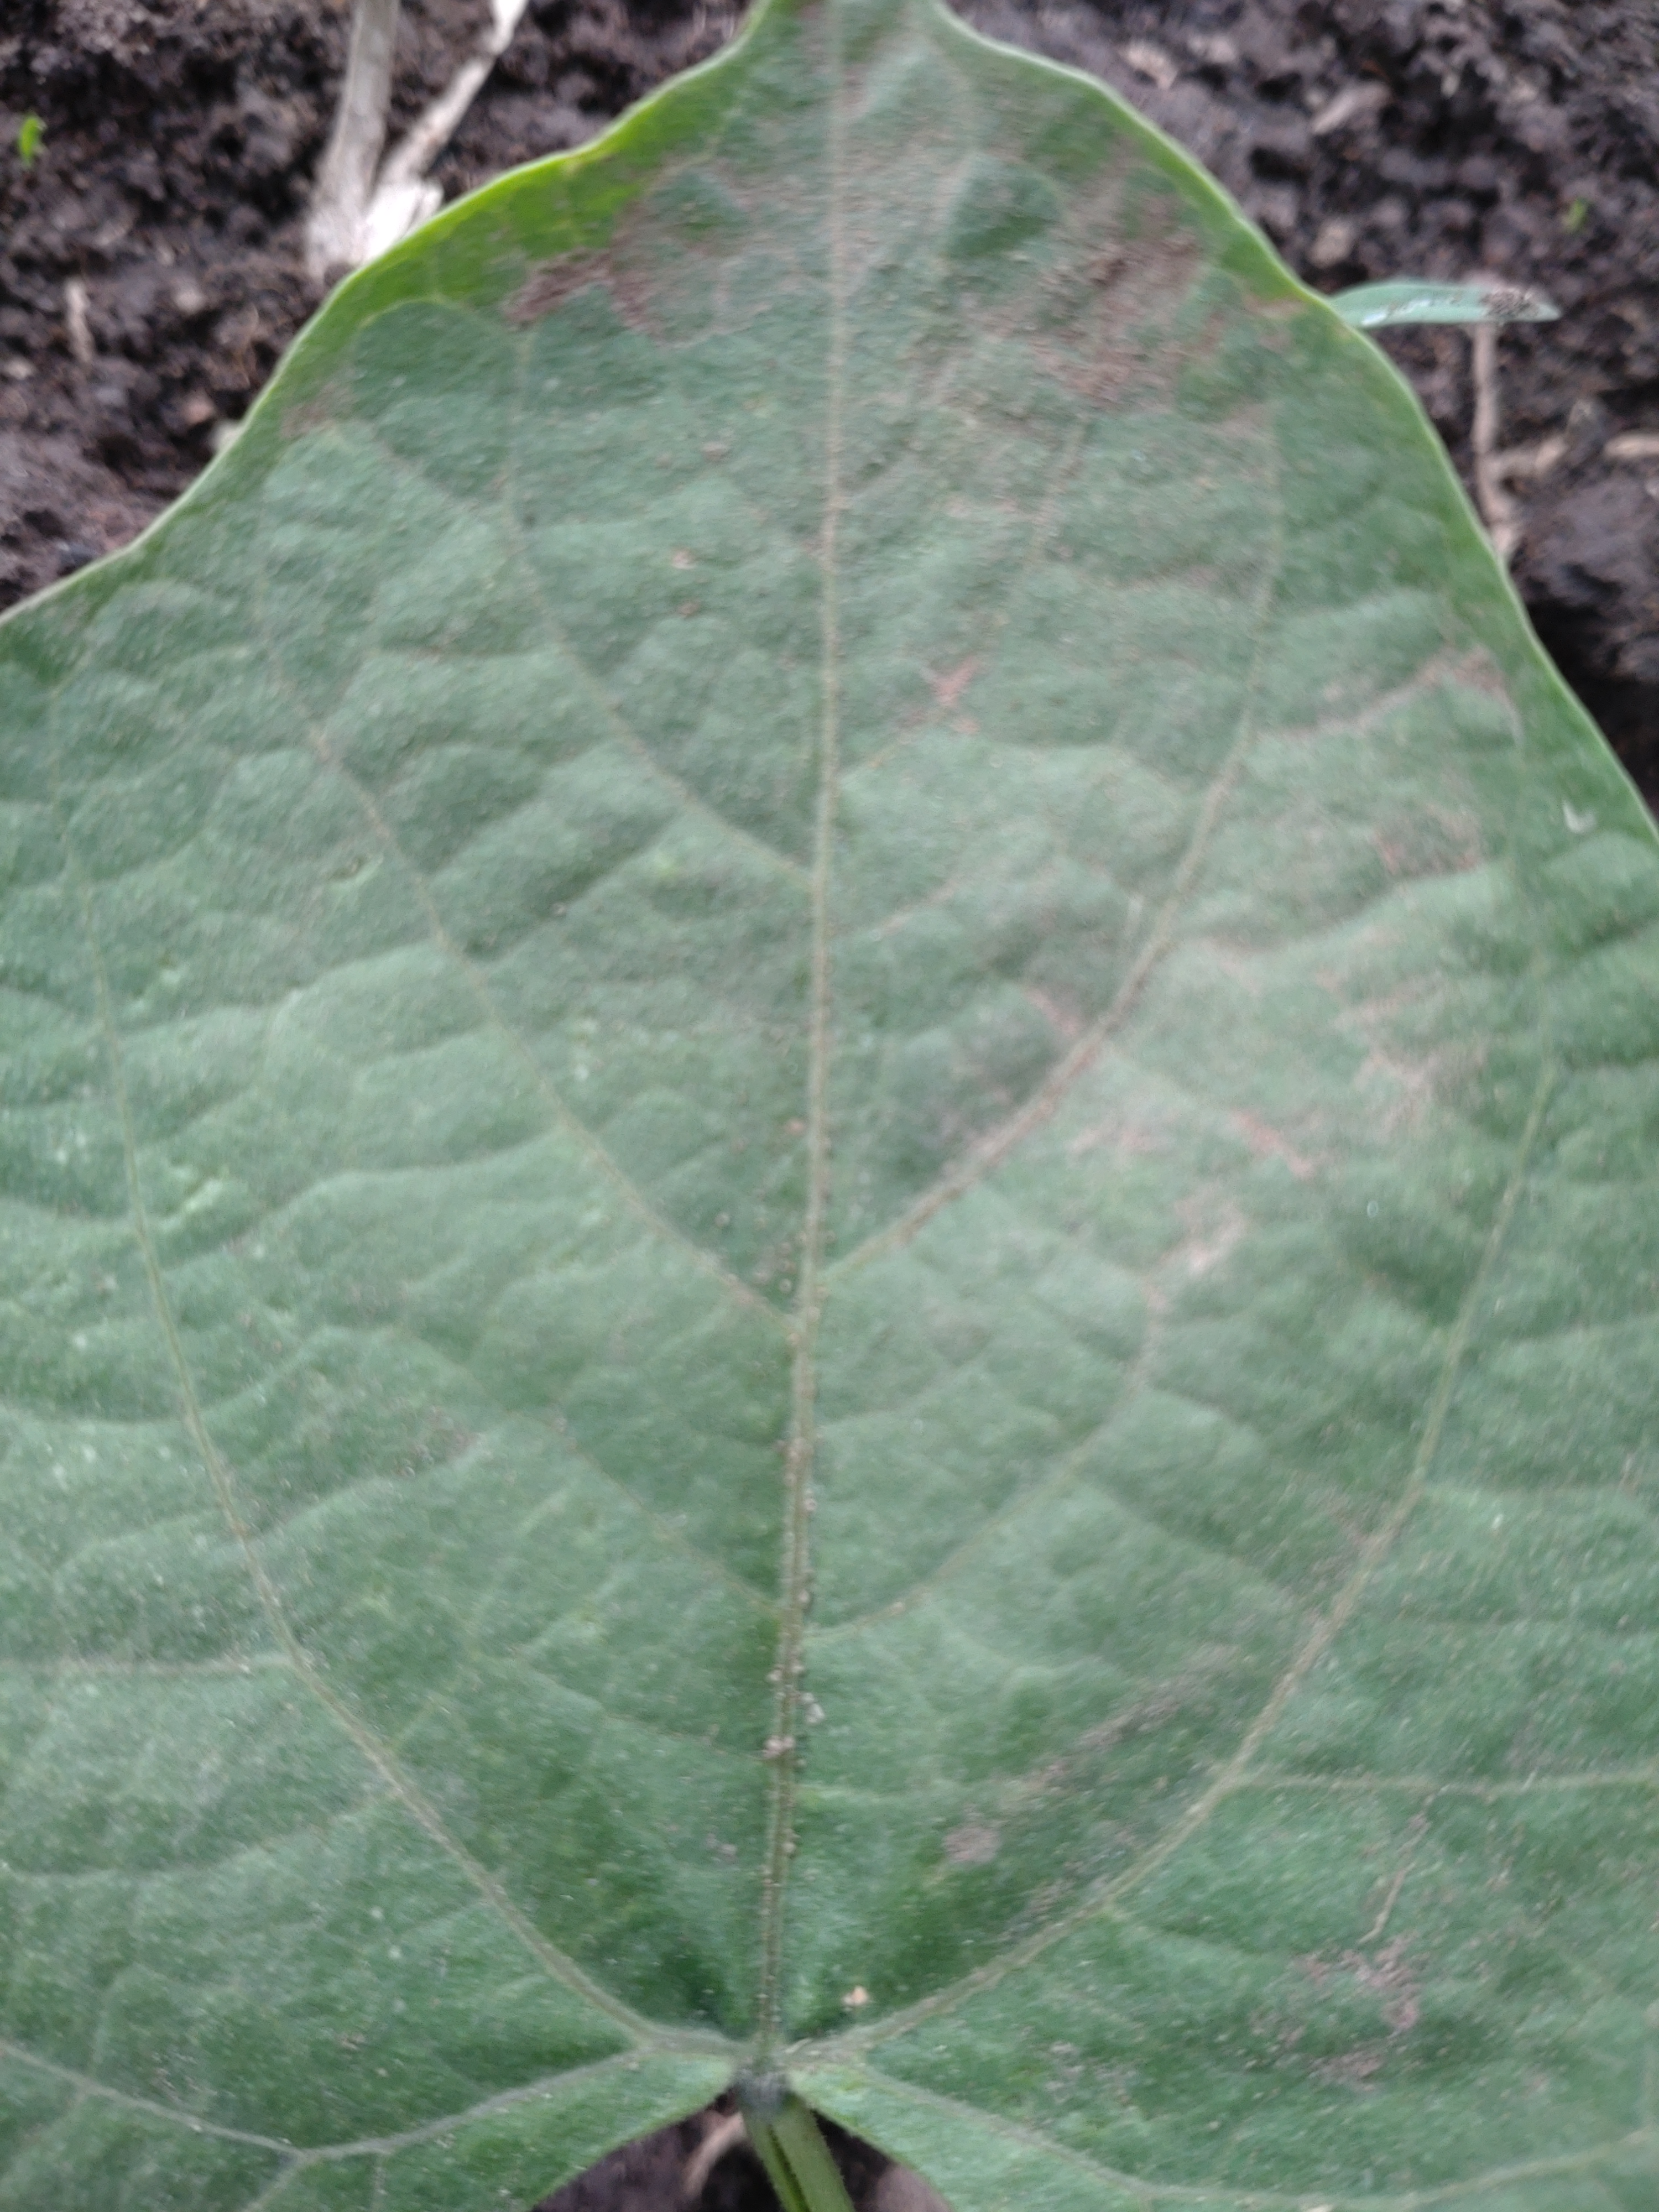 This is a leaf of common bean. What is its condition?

healthy
